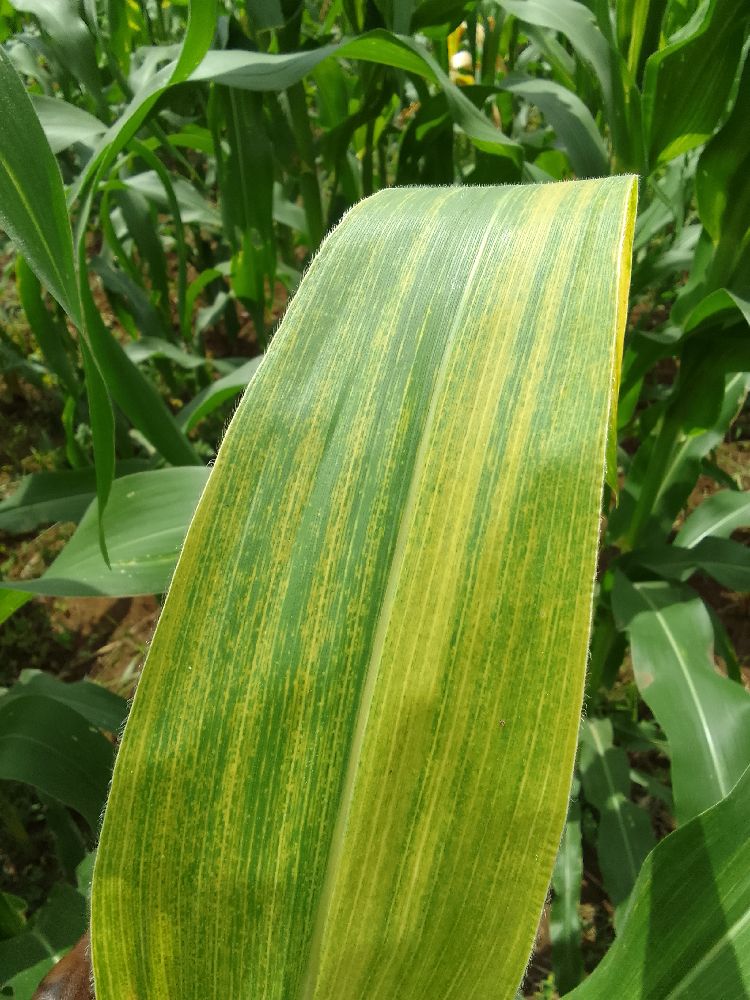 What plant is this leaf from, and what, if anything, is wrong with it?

maize, maize lethal necrosis
